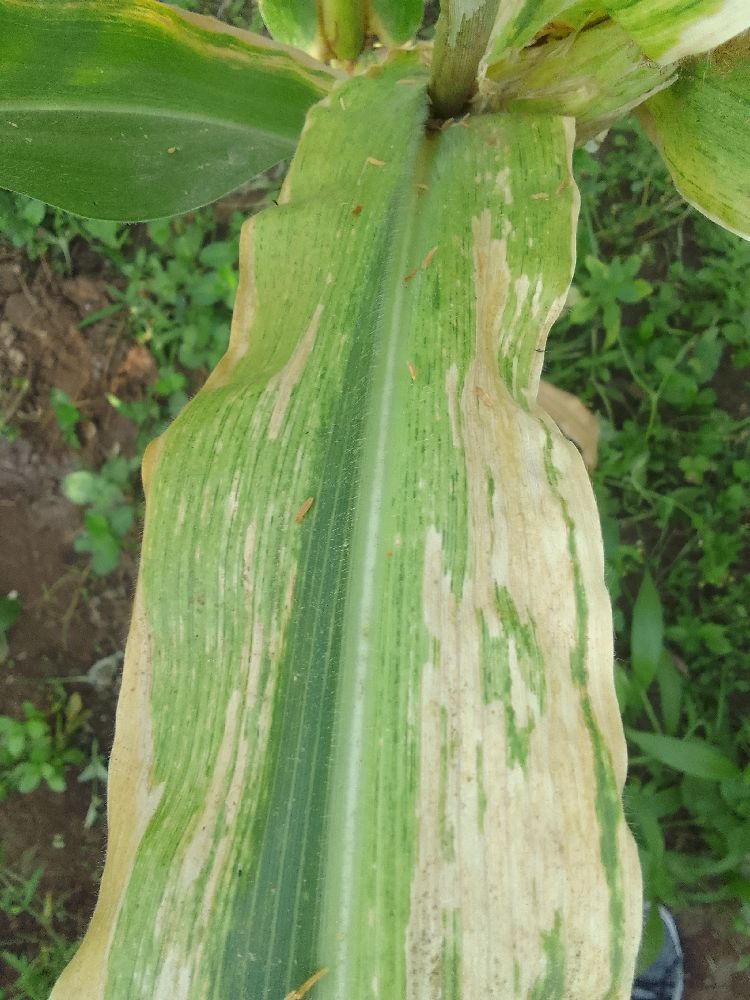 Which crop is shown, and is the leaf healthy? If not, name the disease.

maize, maize lethal necrosis
